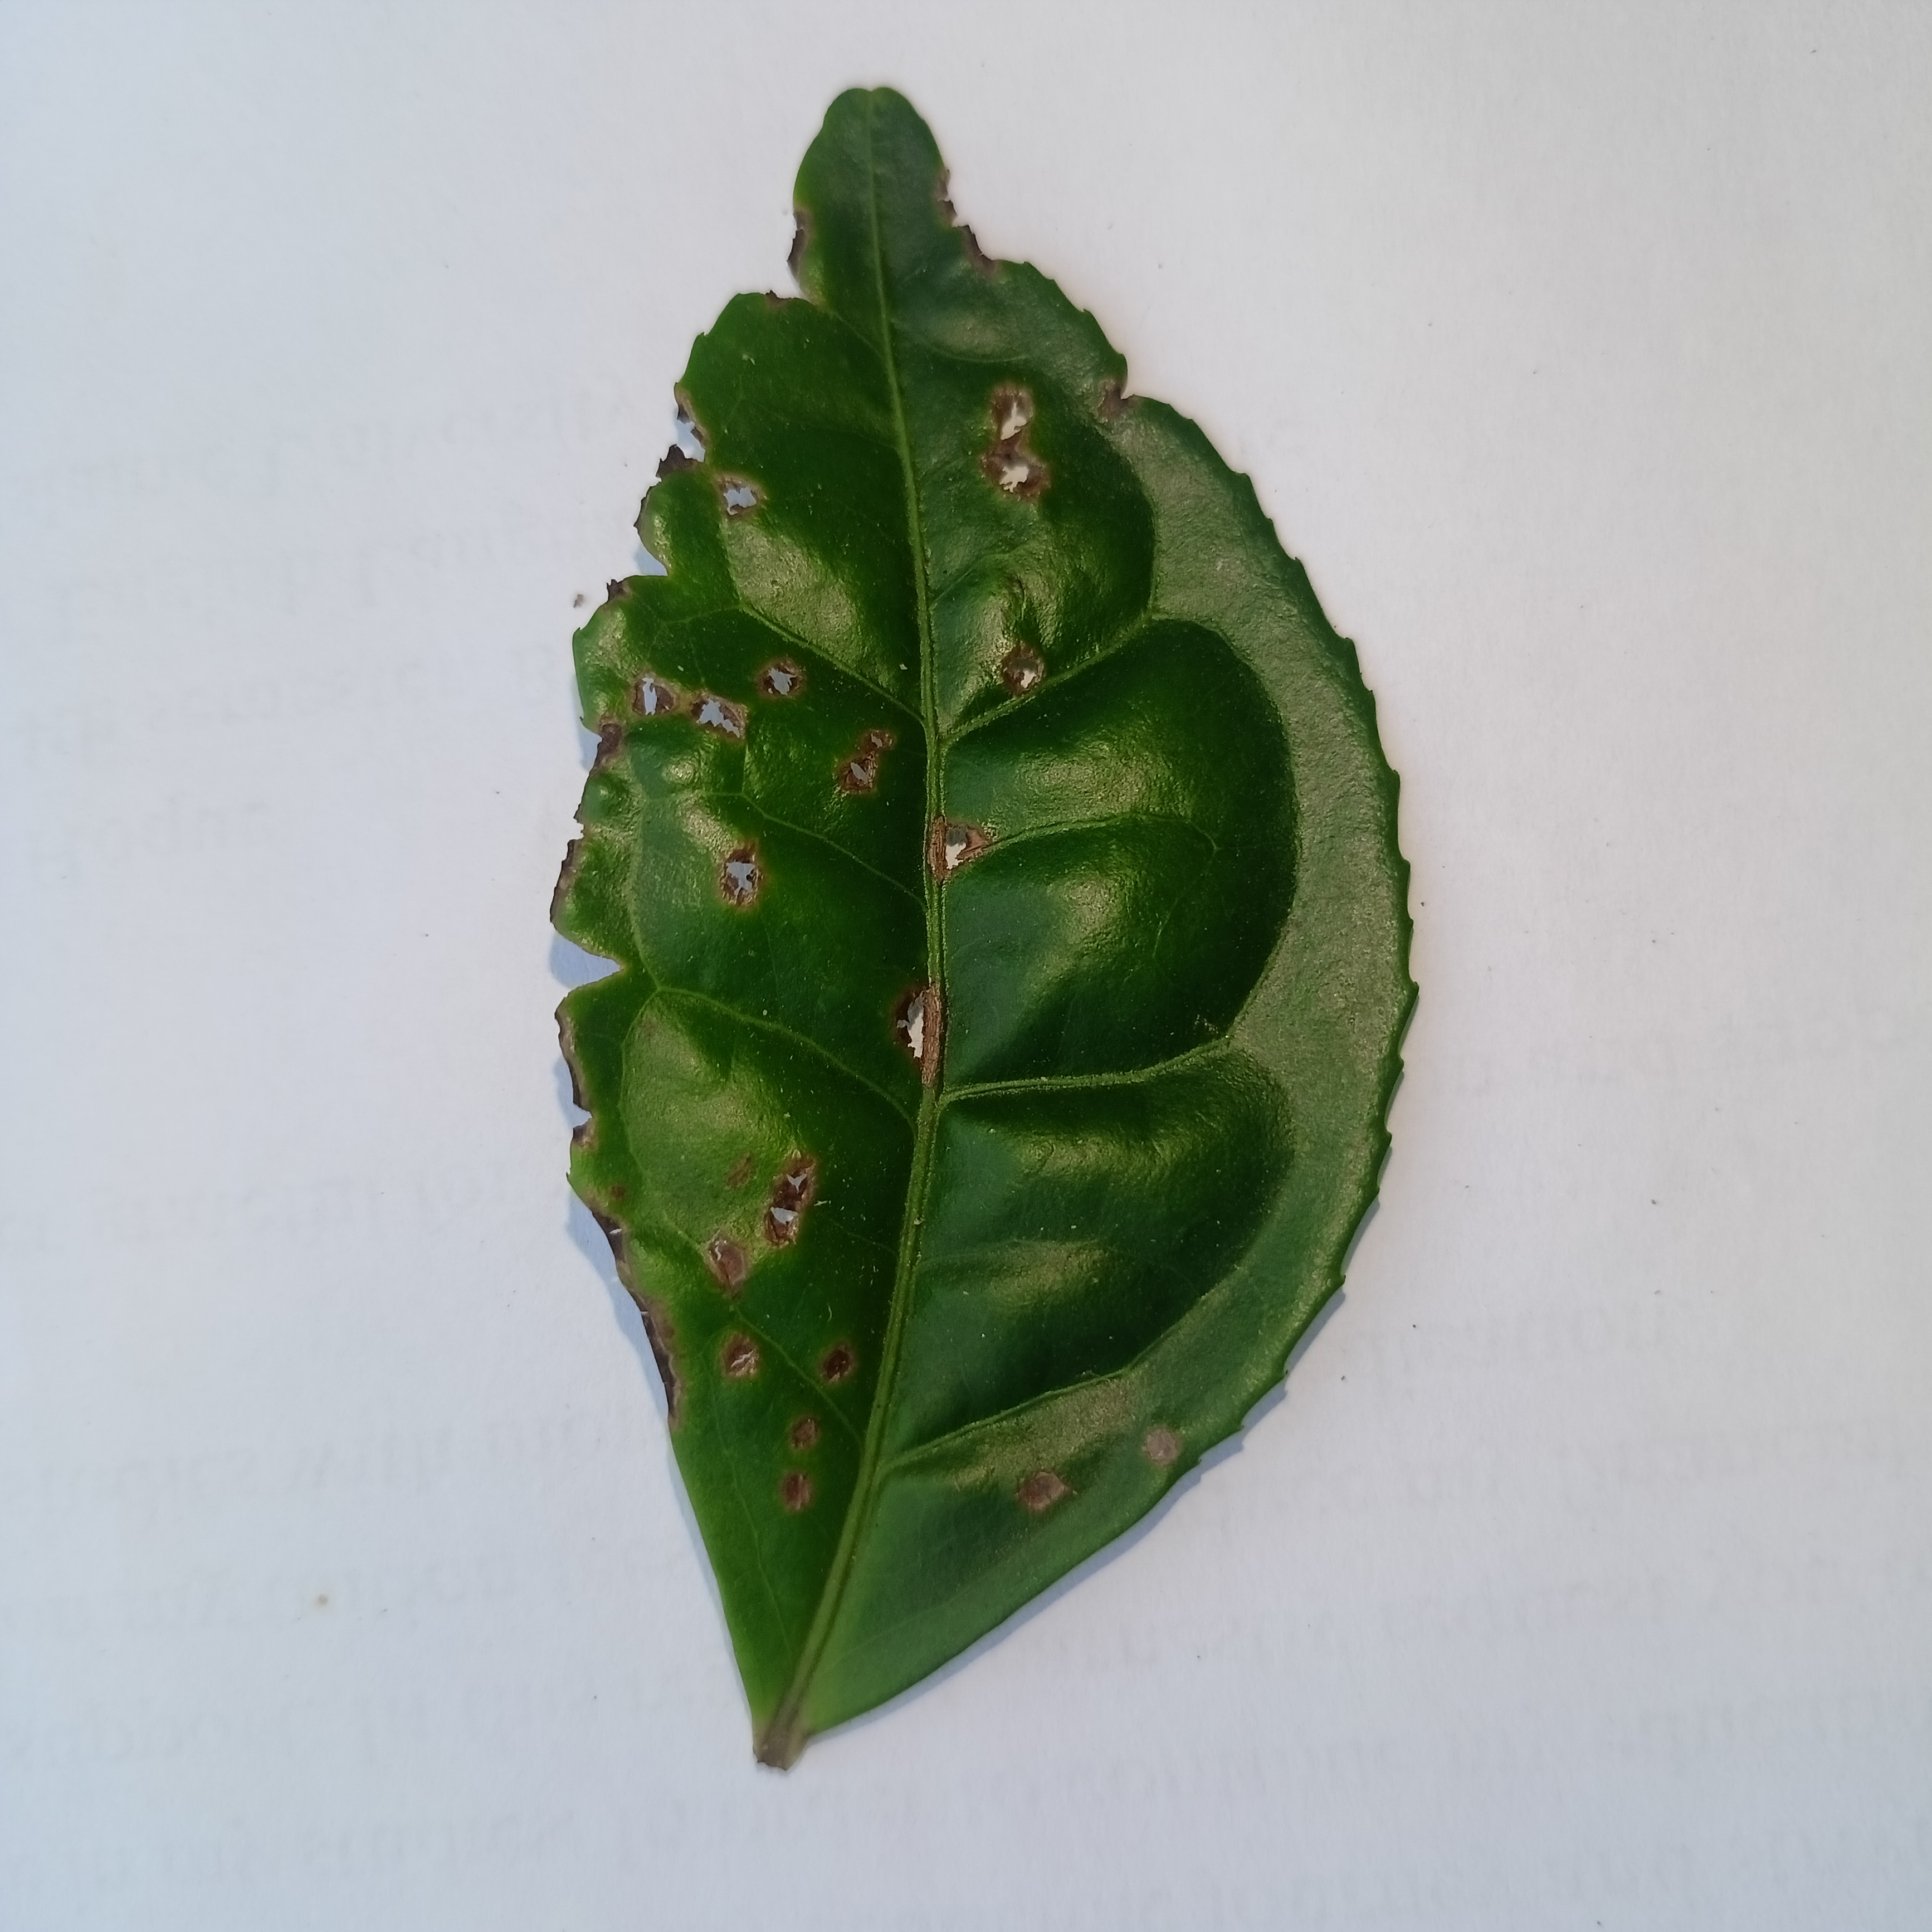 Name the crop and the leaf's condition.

tea, helopeltis
